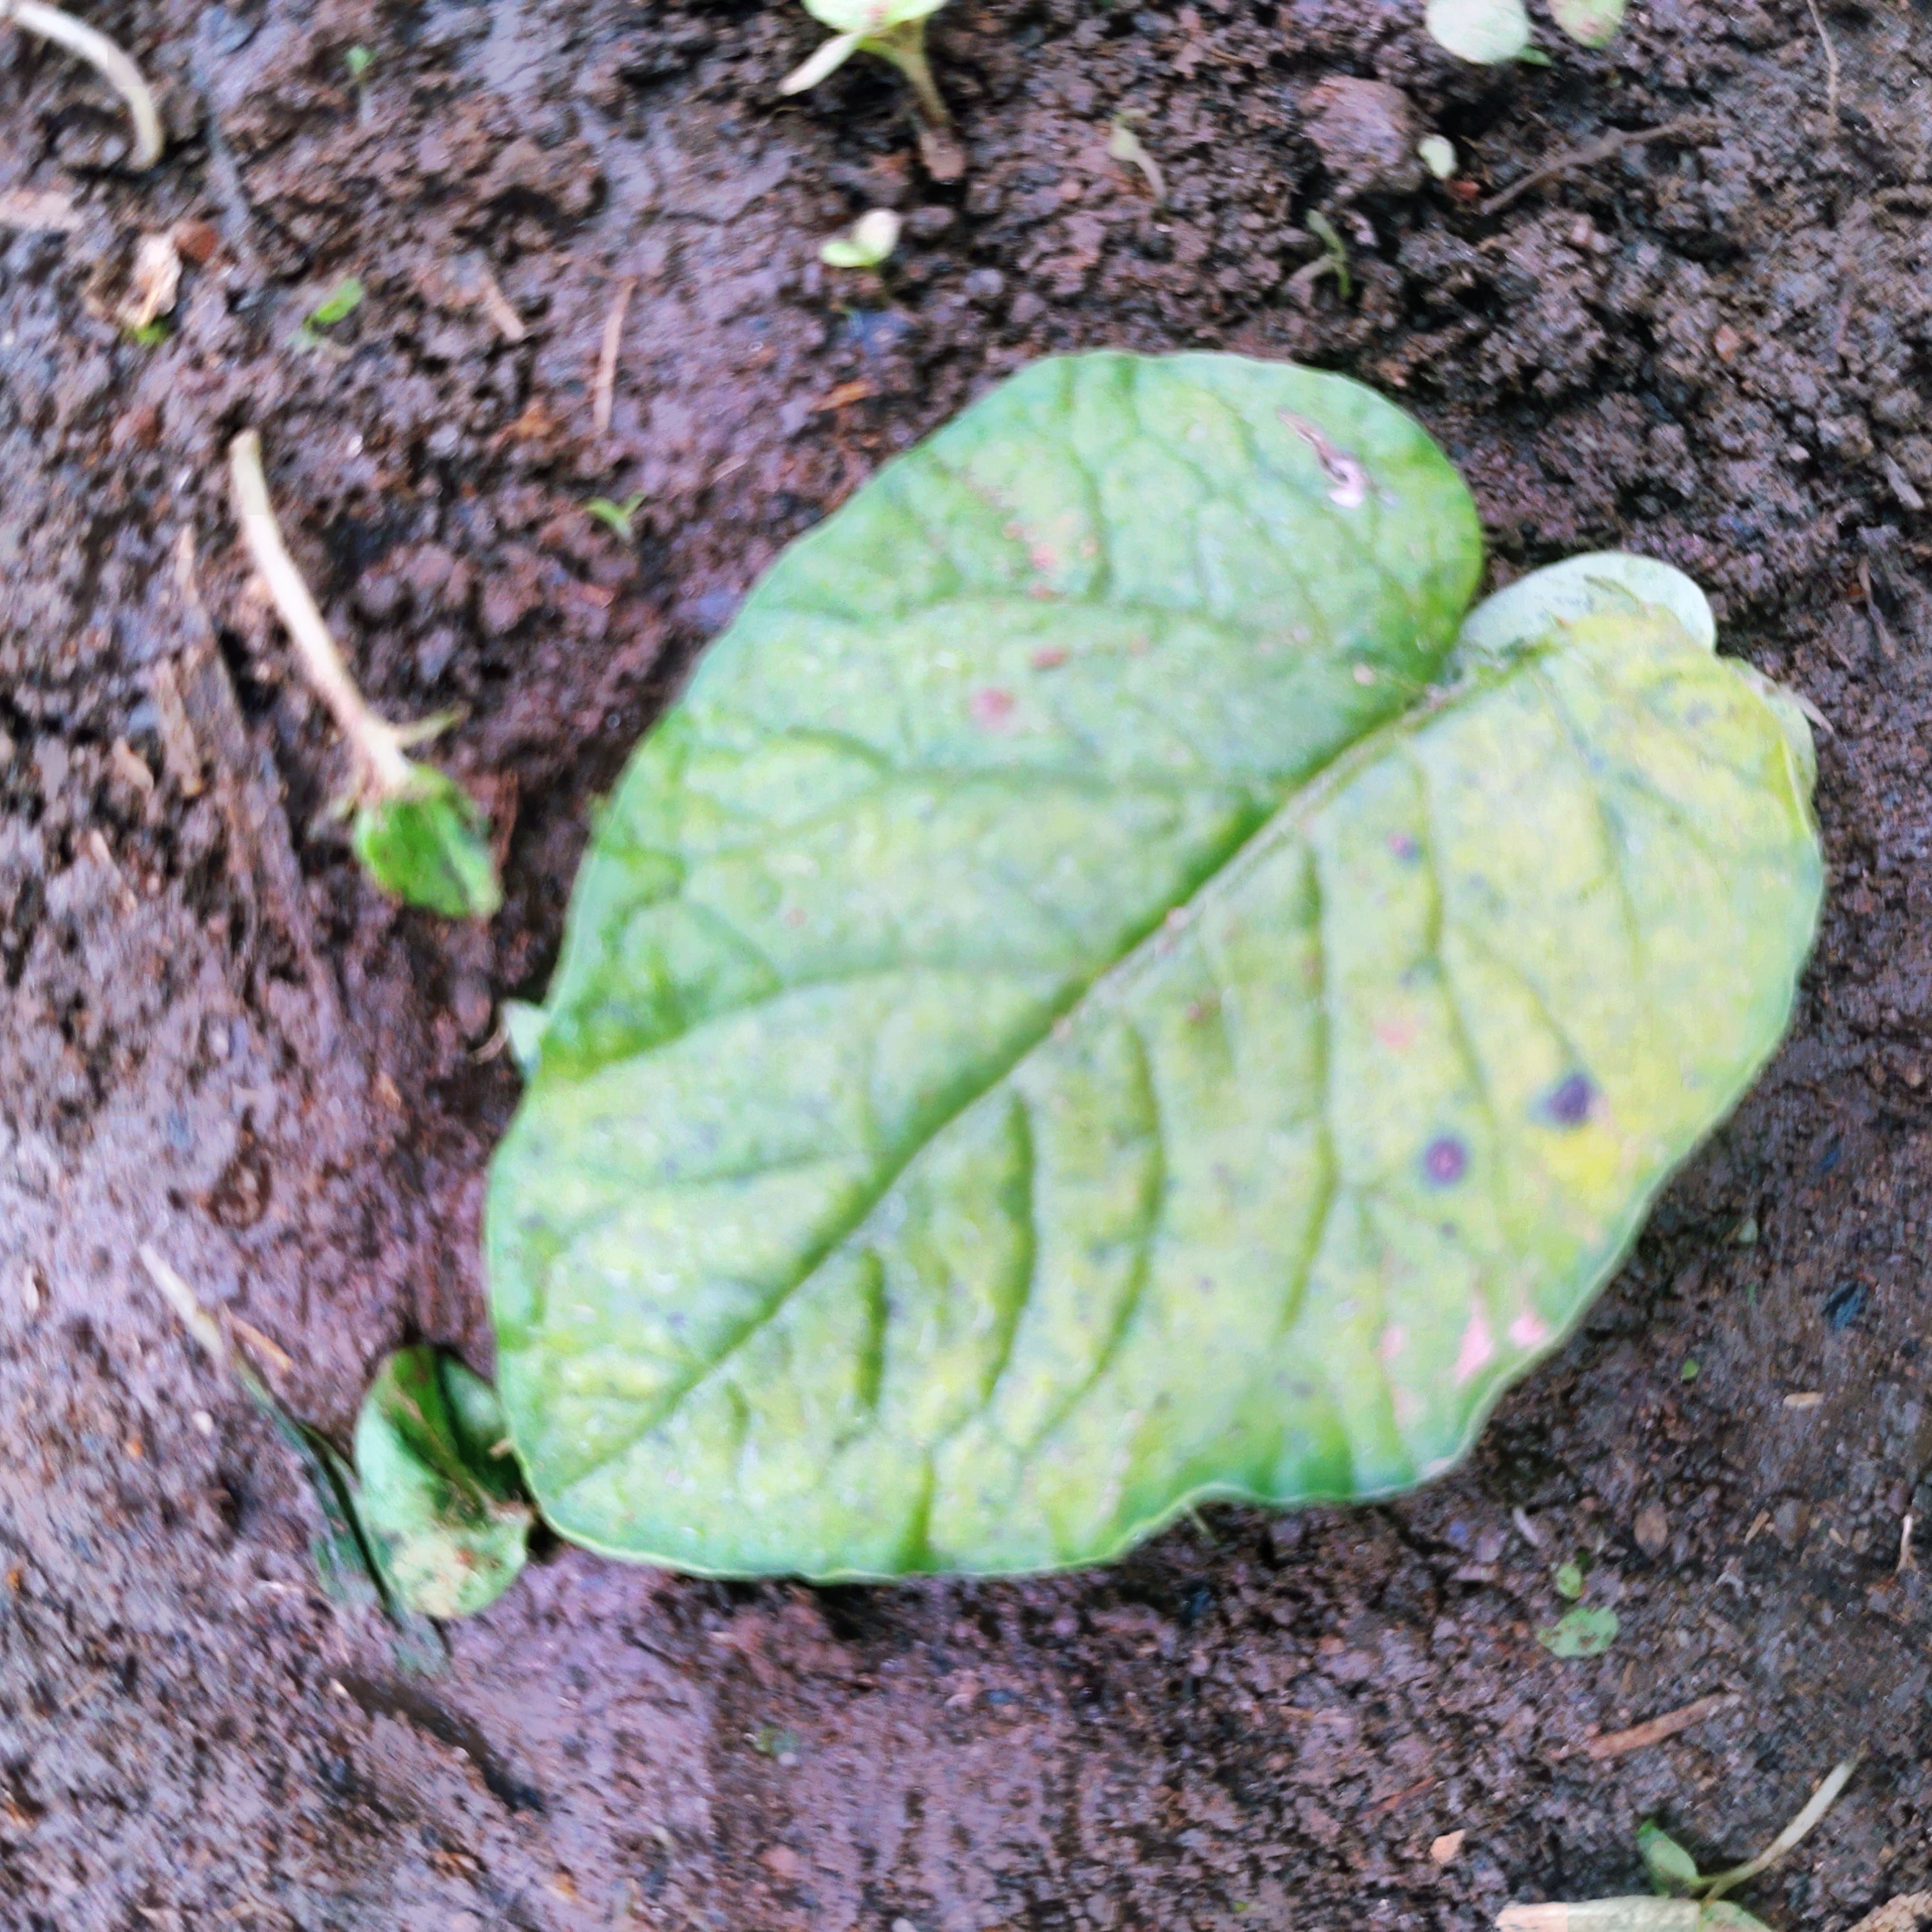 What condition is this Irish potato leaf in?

late blight
